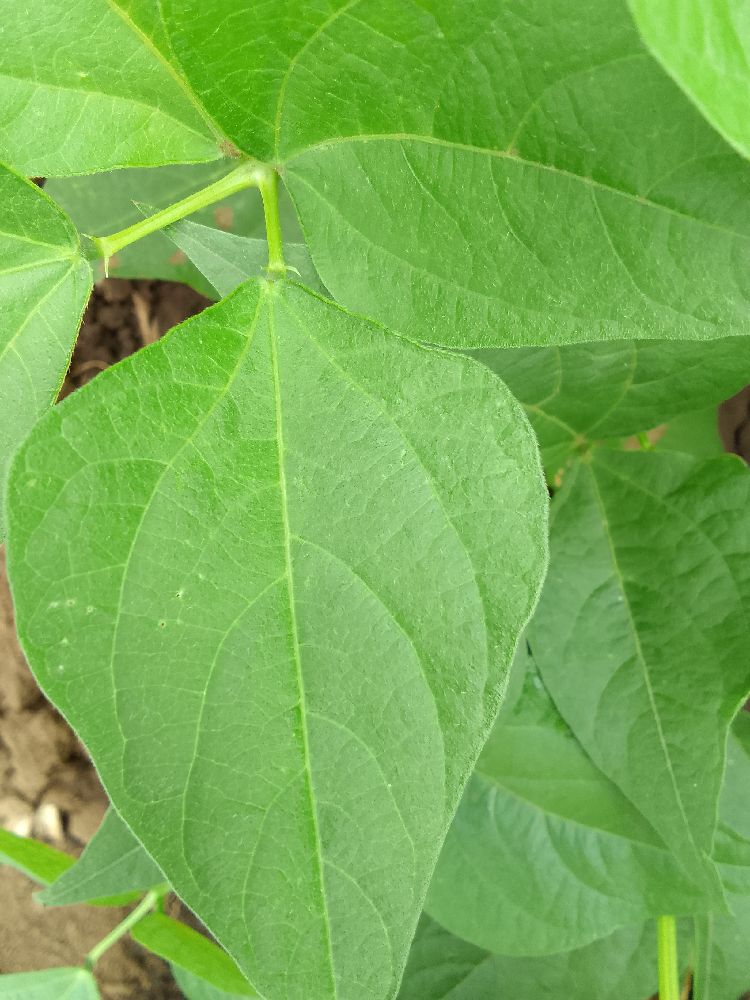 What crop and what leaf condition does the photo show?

common bean, healthy
